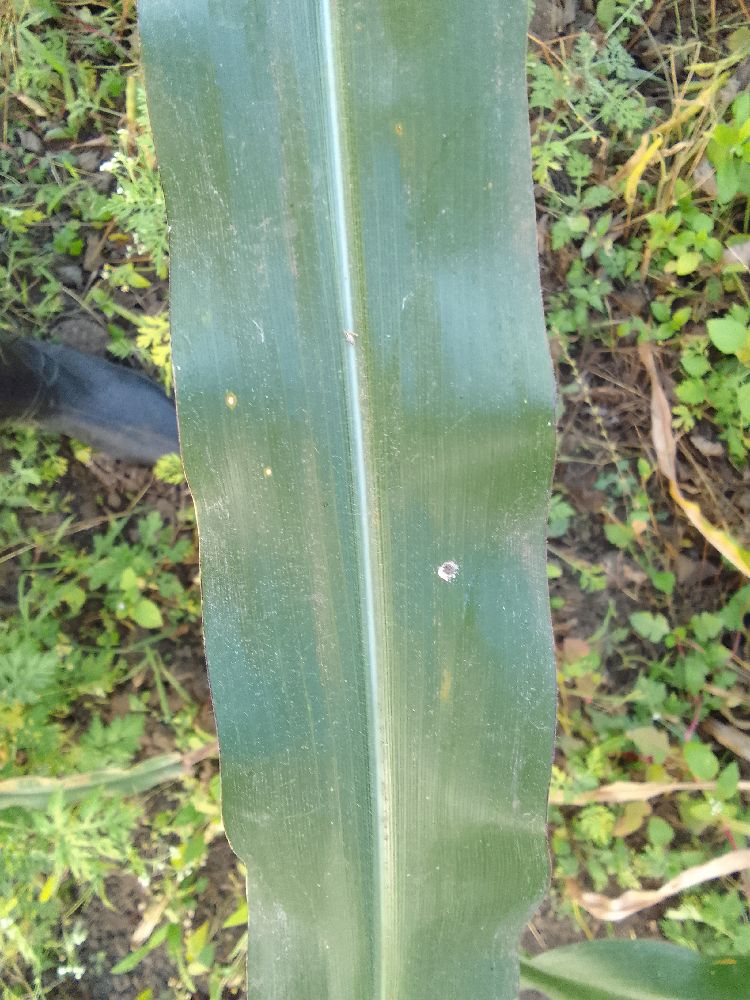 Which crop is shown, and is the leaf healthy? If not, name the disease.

maize, healthy
